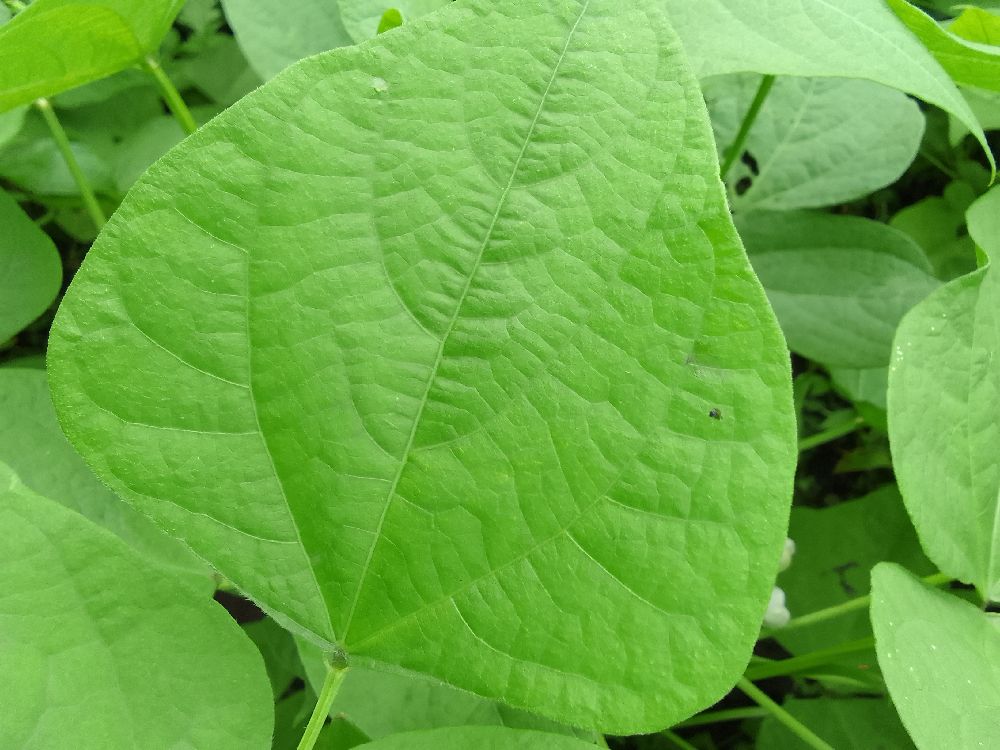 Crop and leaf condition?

common bean, healthy
